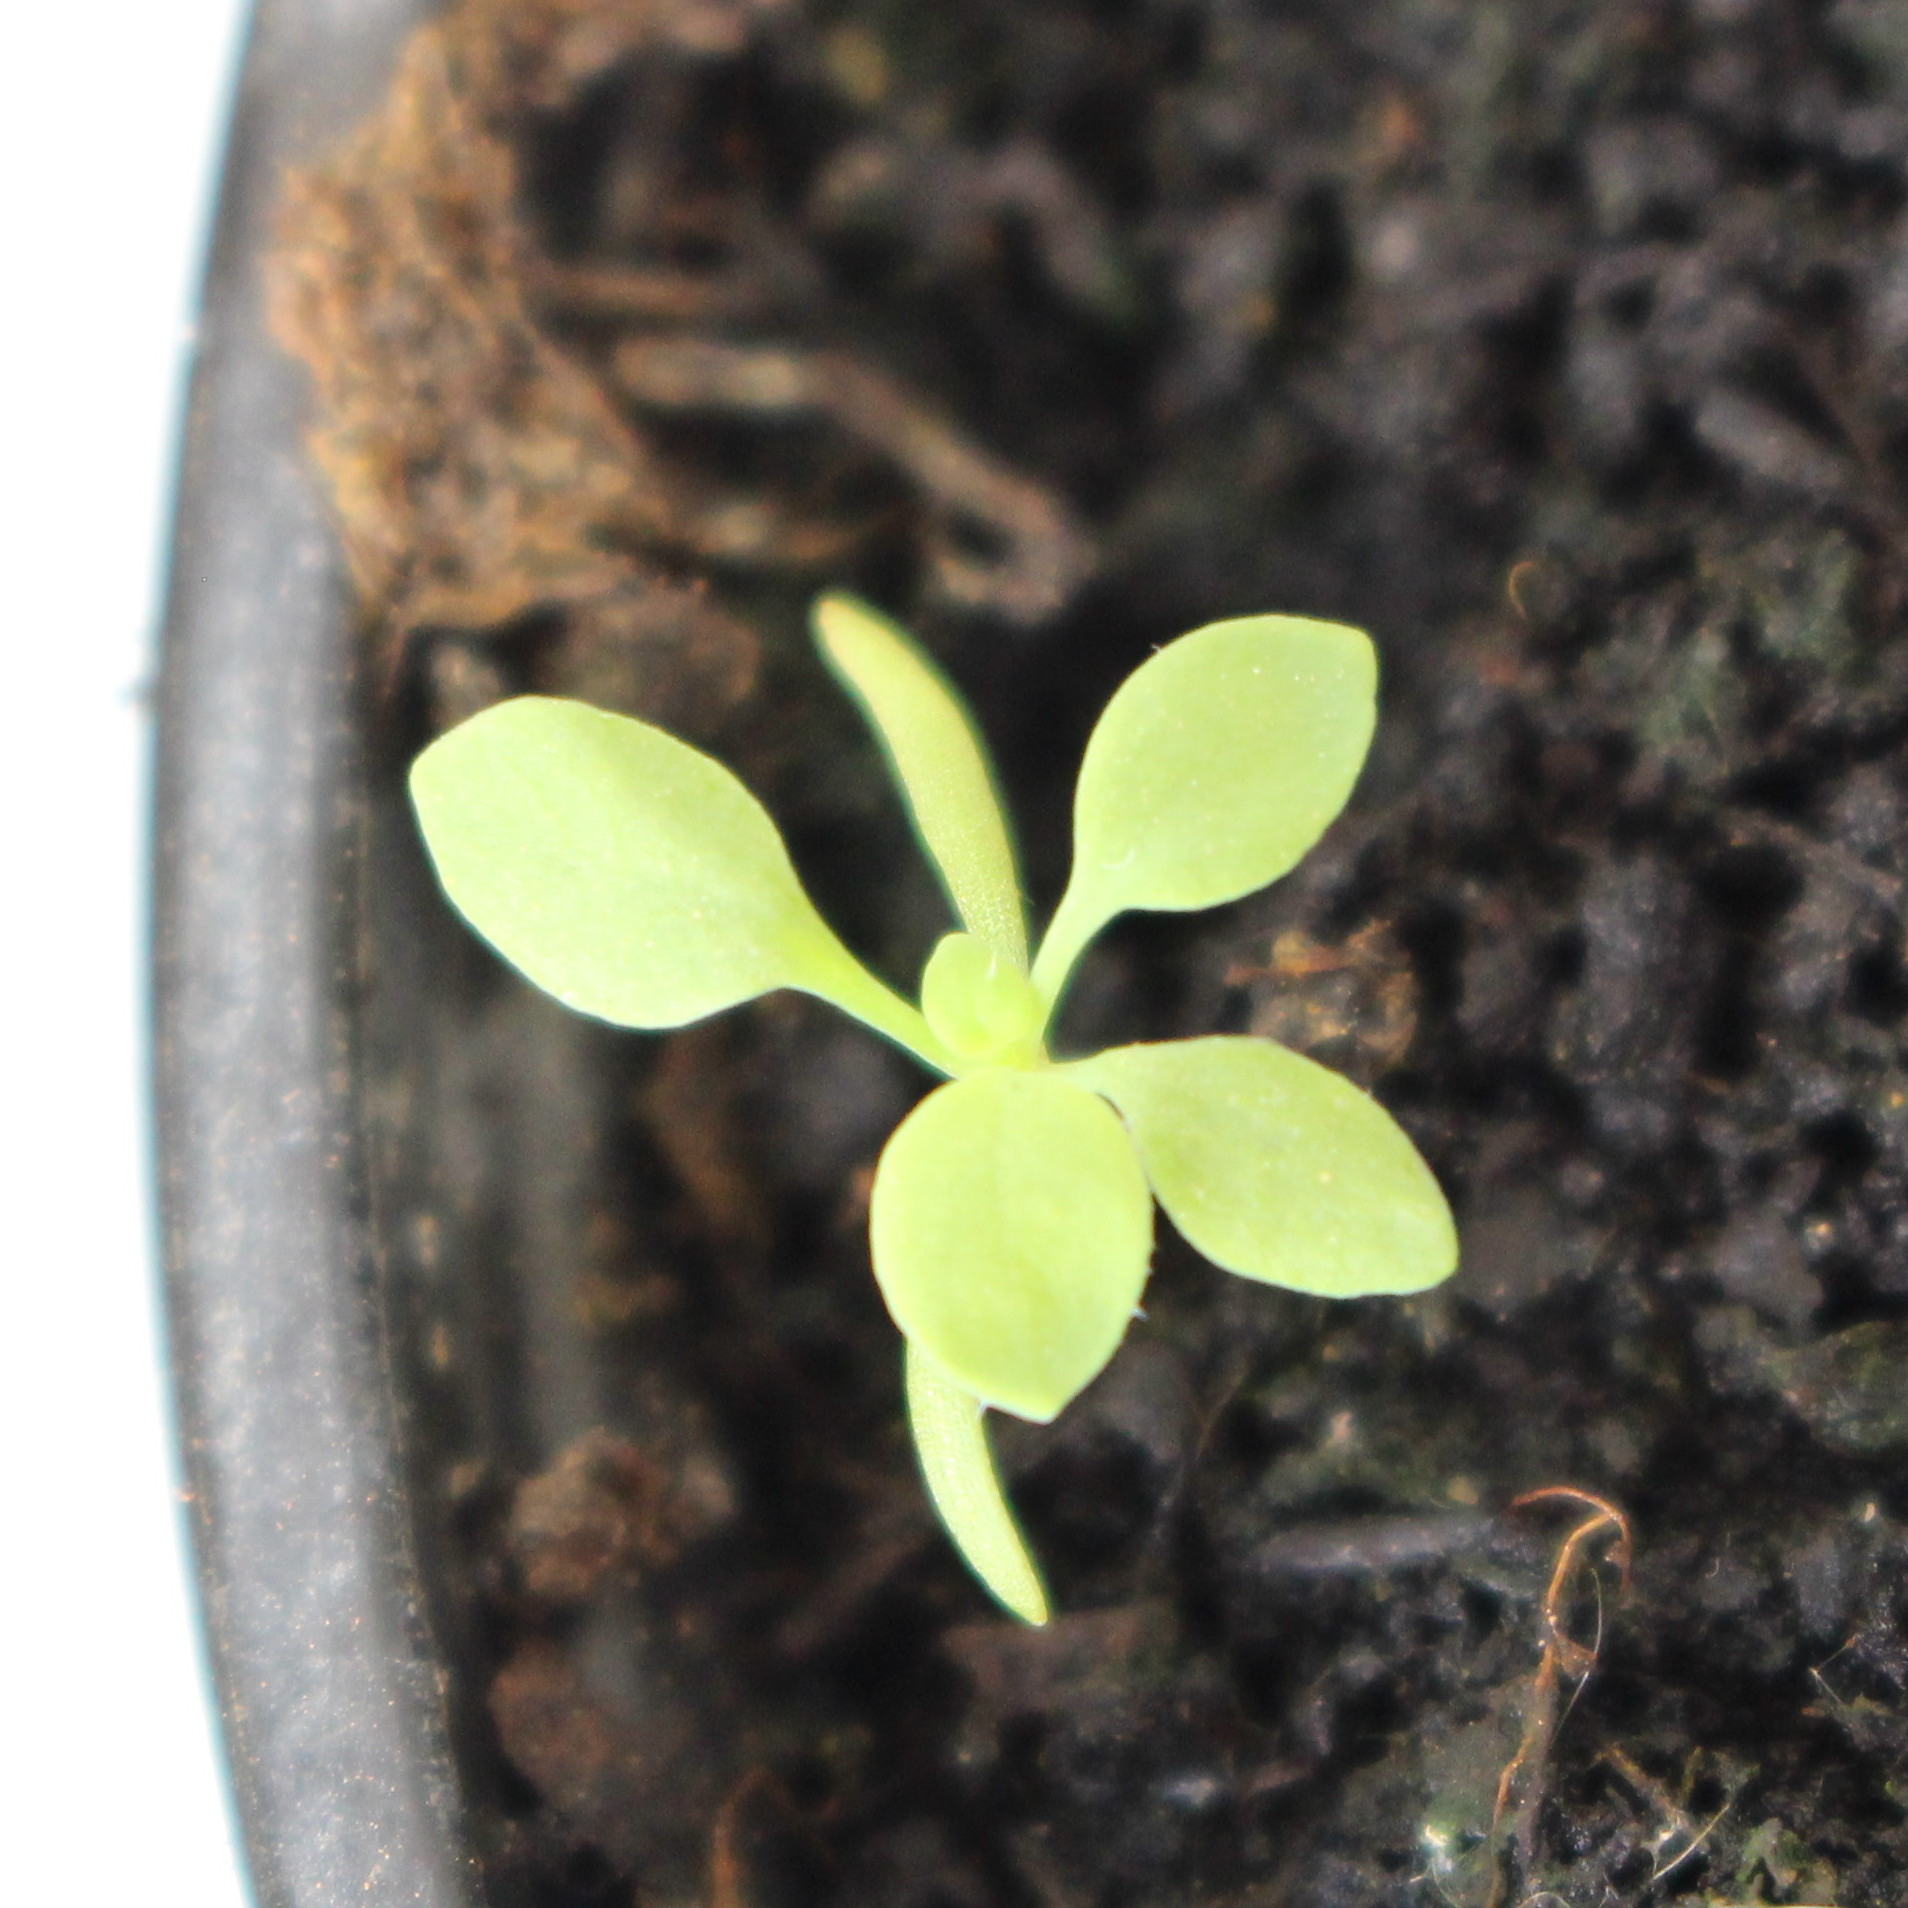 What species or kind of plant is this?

Papaver rhoeas
